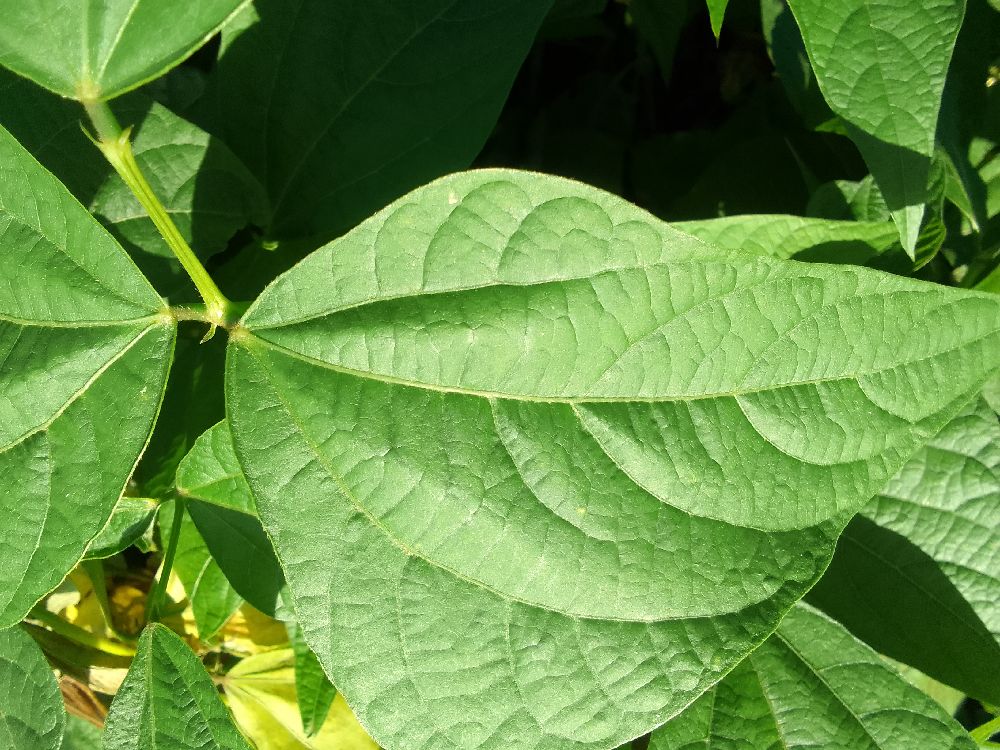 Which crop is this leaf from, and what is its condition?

common bean, healthy
